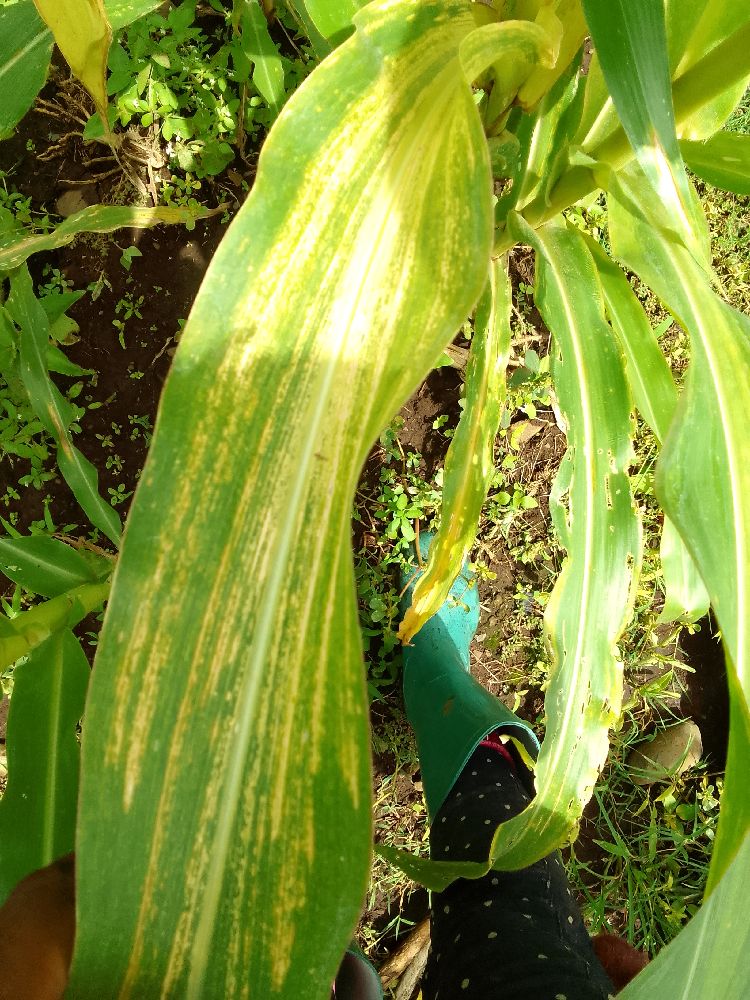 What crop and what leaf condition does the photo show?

maize, maize lethal necrosis
